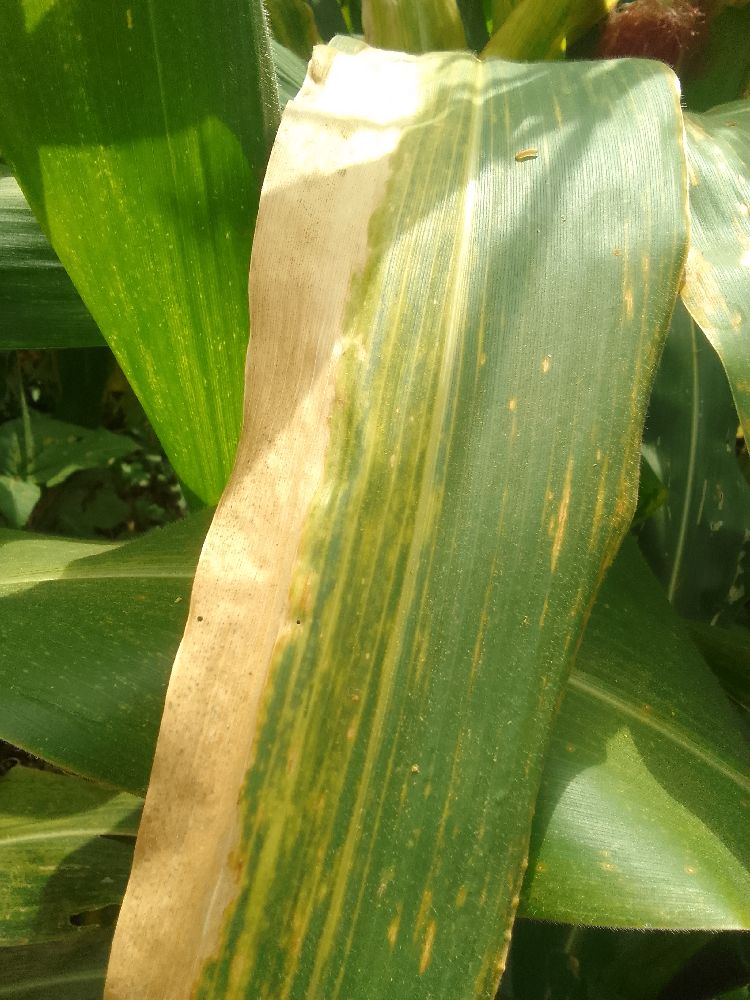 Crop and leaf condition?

maize, maize lethal necrosis
